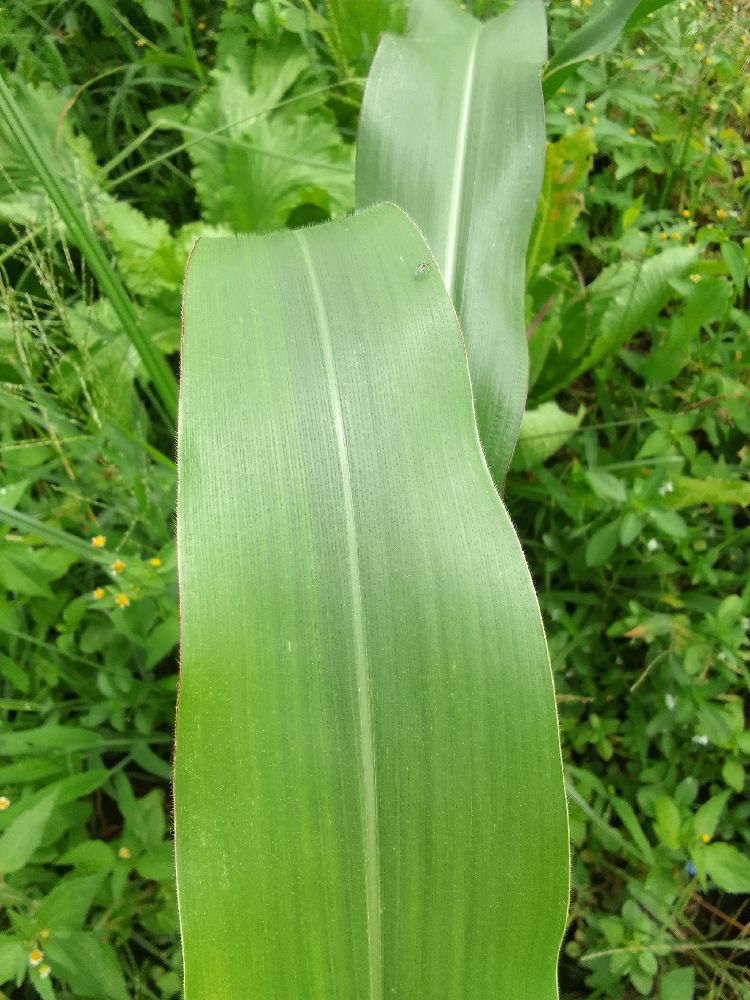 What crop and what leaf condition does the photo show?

maize, healthy
